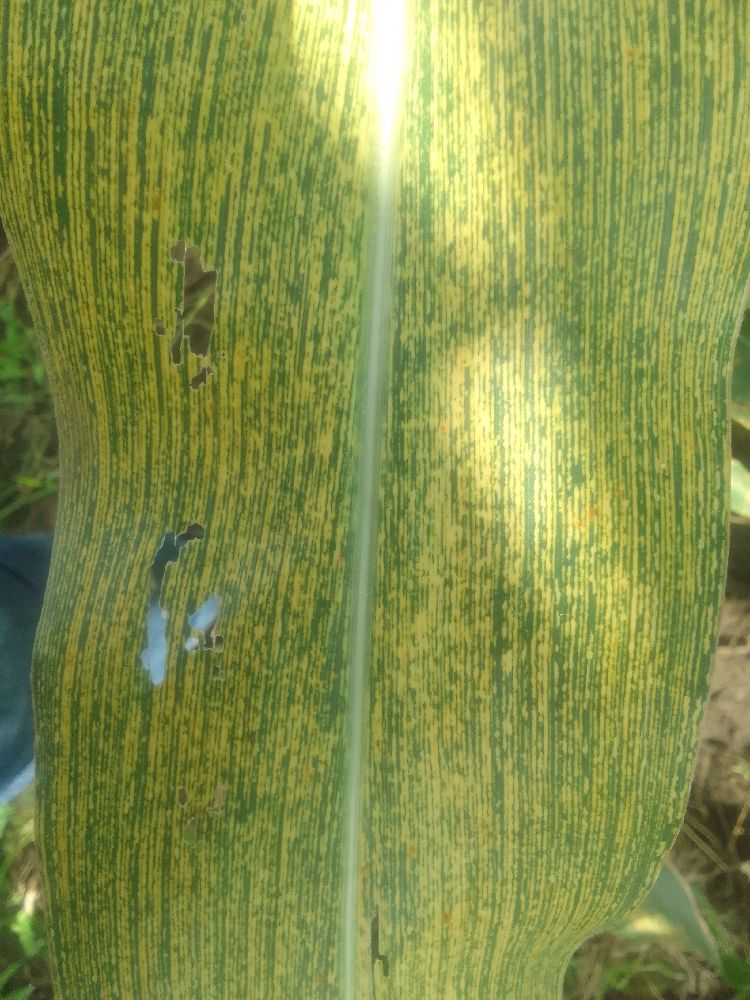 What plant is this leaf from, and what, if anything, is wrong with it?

maize, maize streak virus
